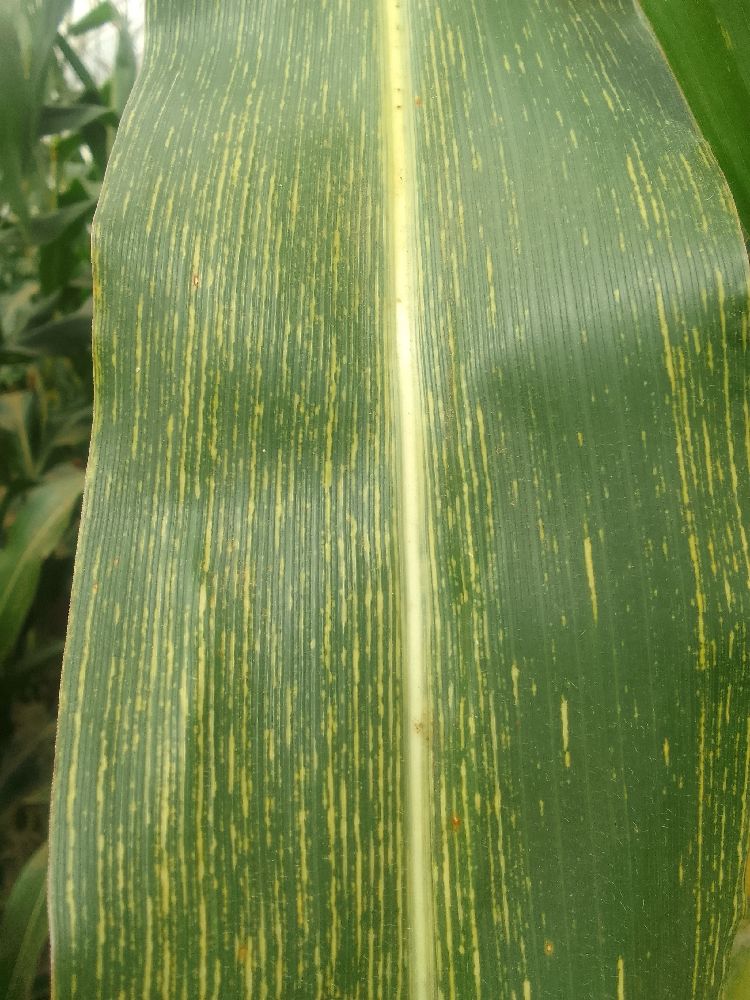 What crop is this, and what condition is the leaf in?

maize, maize streak virus
